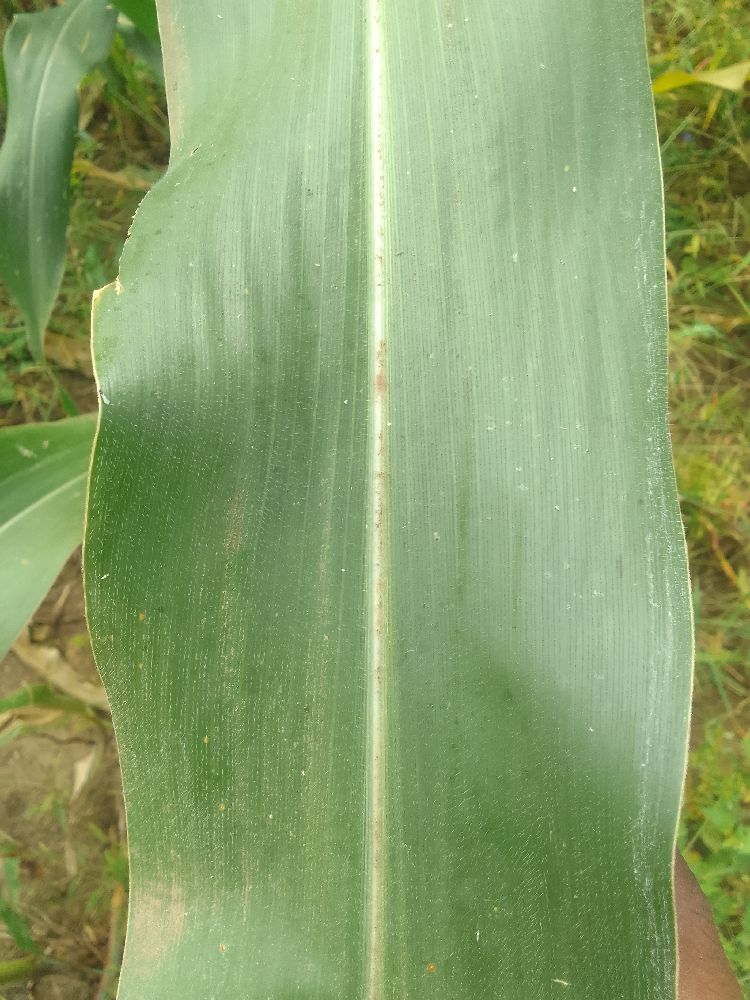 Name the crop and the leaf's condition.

maize, healthy
